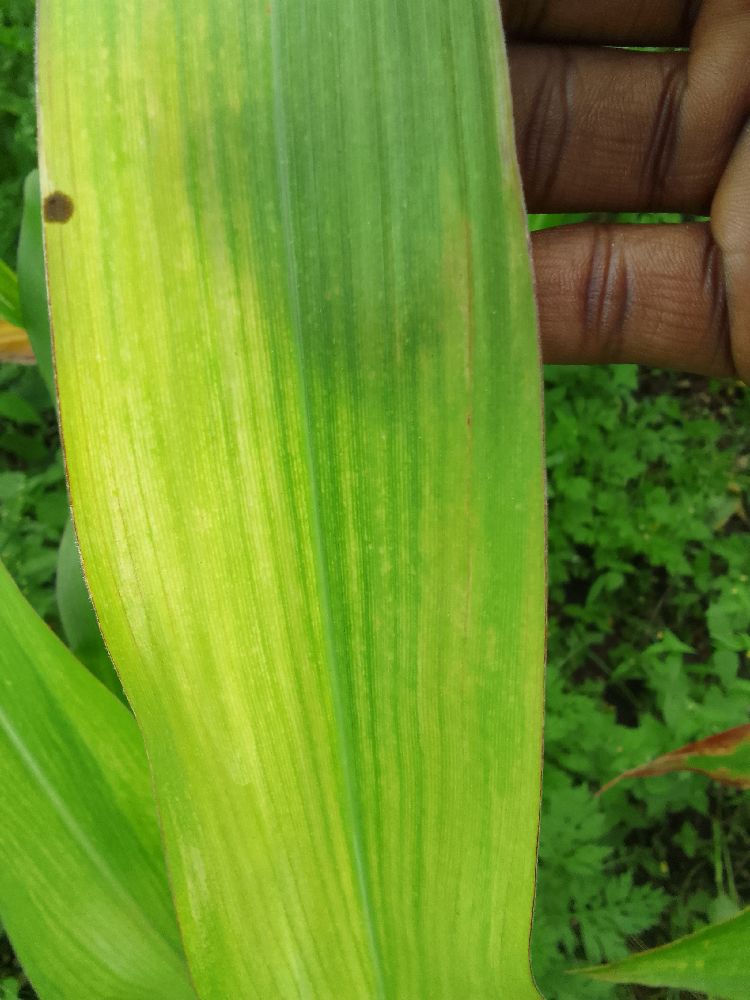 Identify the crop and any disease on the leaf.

maize, maize lethal necrosis
